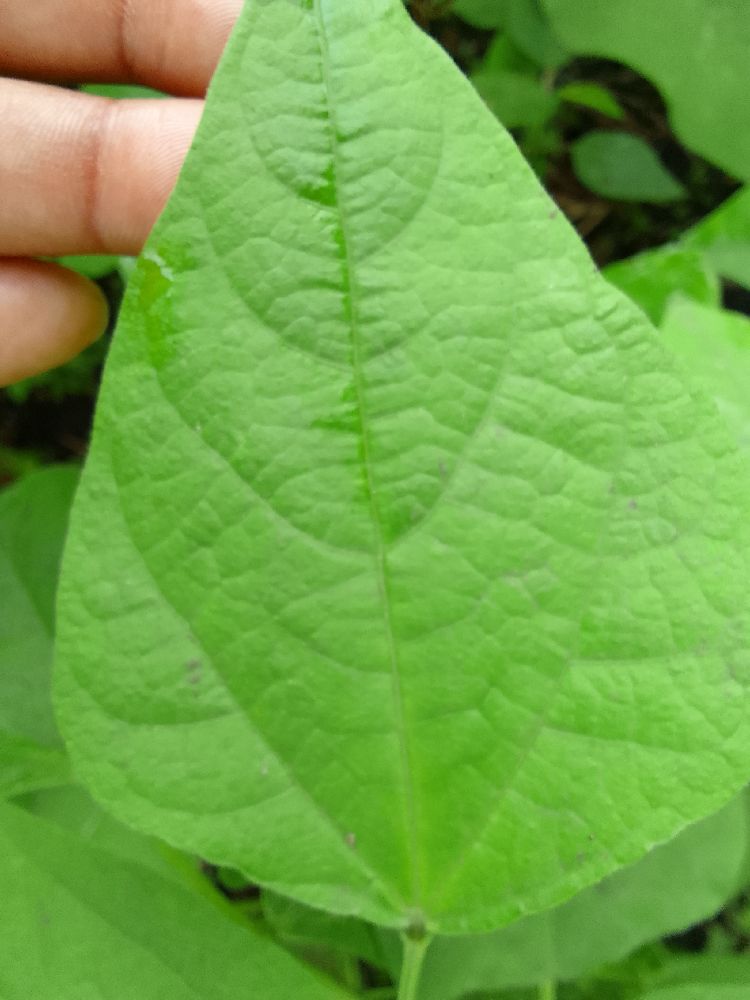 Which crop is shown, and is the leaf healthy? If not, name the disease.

common bean, healthy
